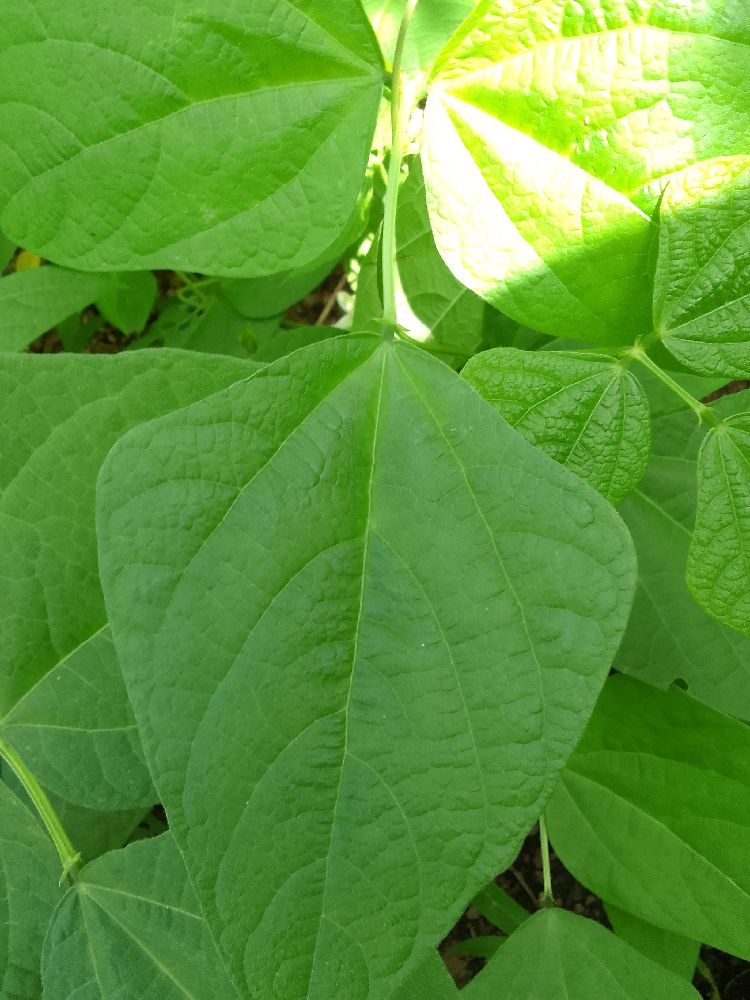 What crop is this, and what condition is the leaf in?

common bean, healthy
